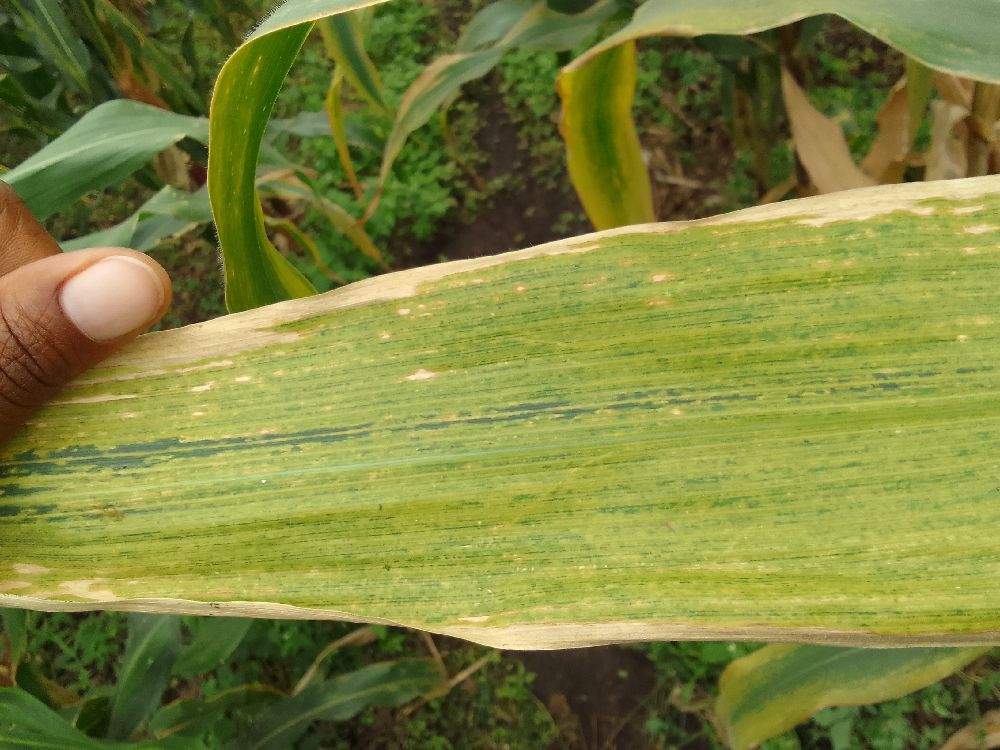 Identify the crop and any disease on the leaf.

maize, maize lethal necrosis
